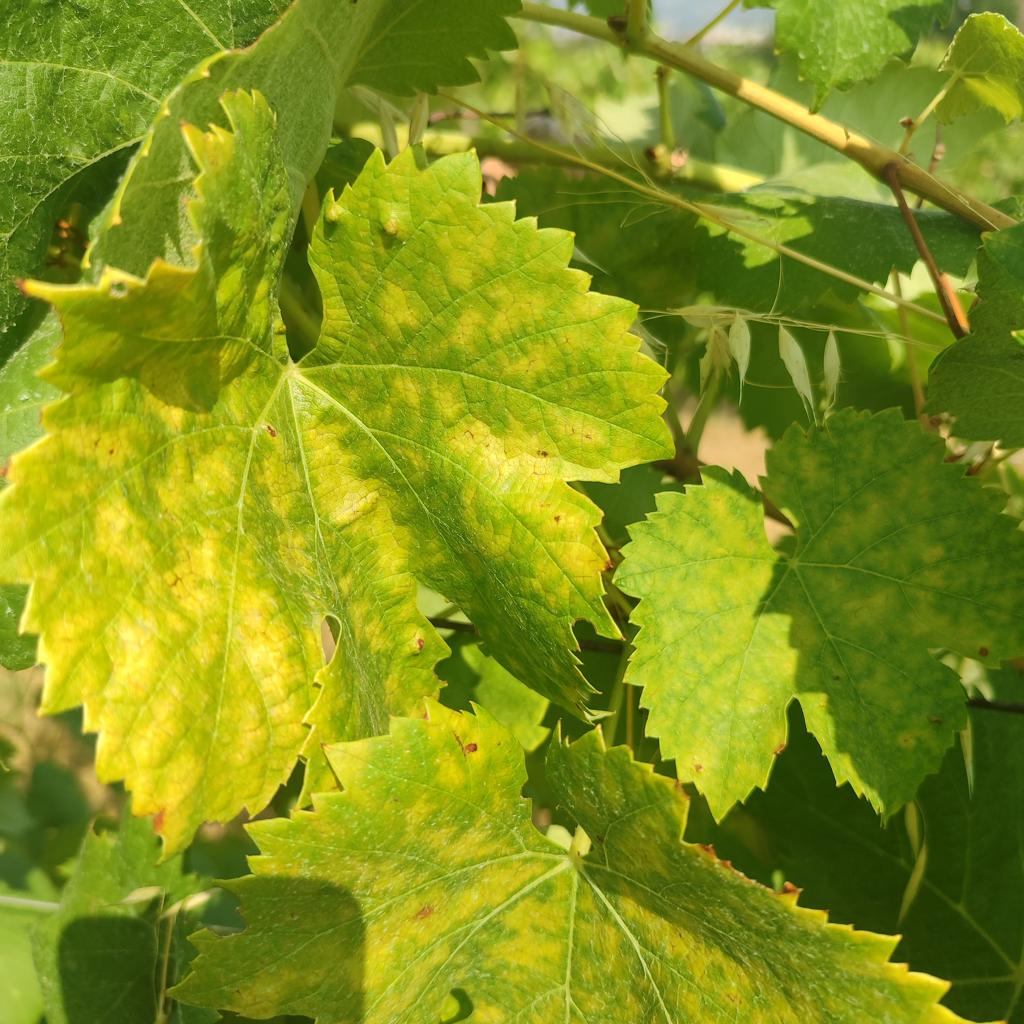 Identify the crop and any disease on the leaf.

grapevine, esca complex
